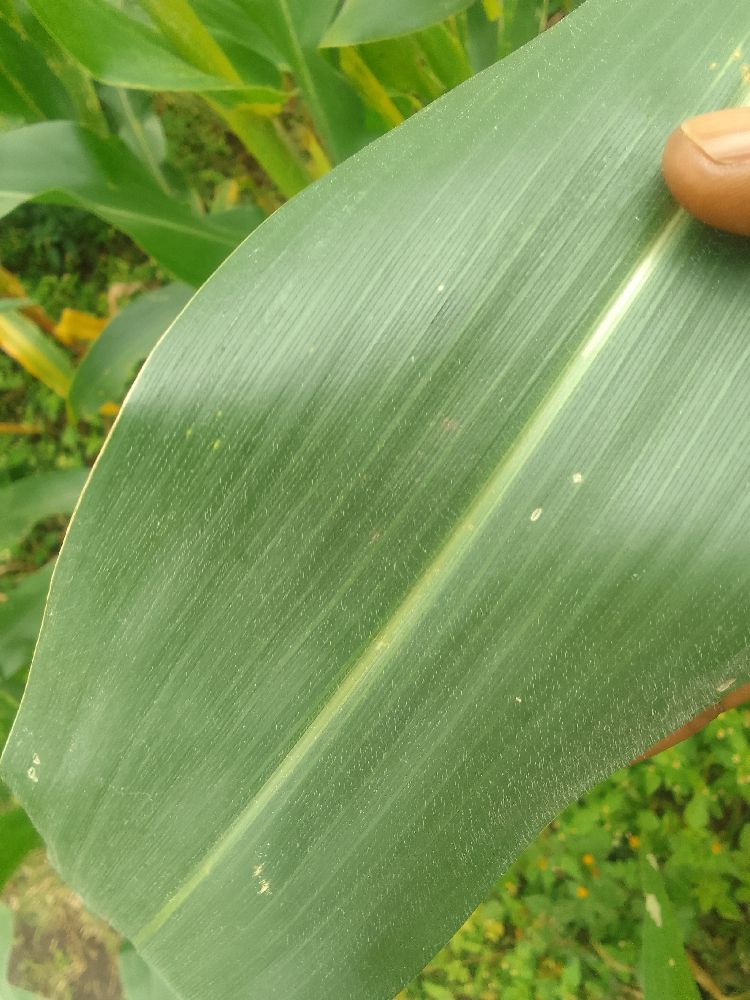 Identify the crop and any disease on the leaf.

maize, healthy
